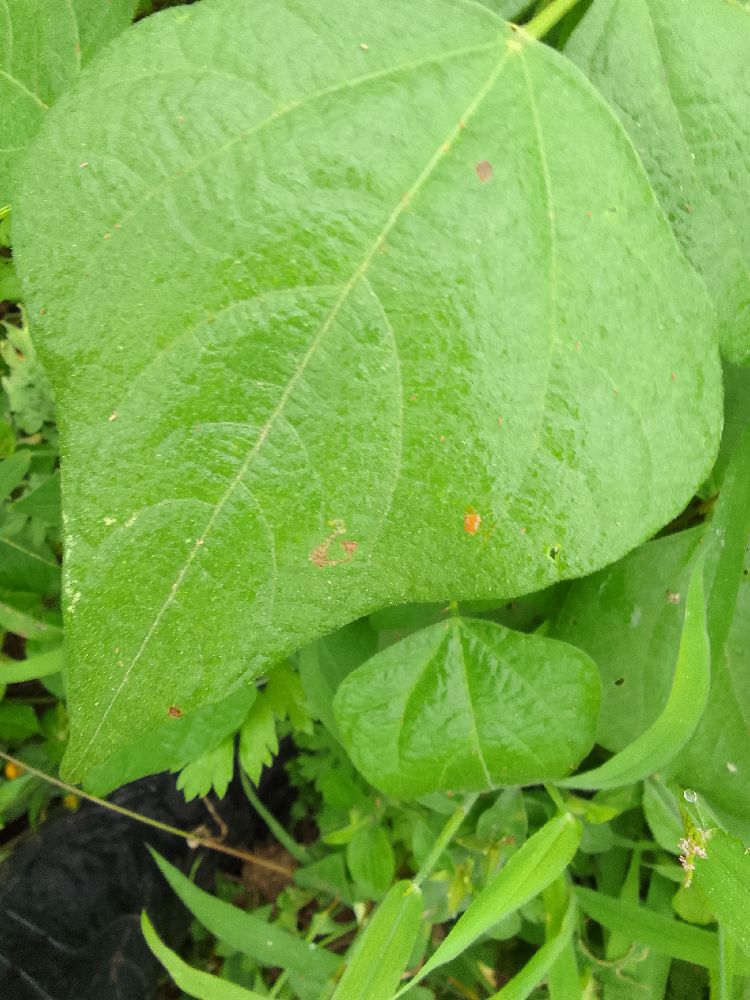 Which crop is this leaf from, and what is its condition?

common bean, healthy
